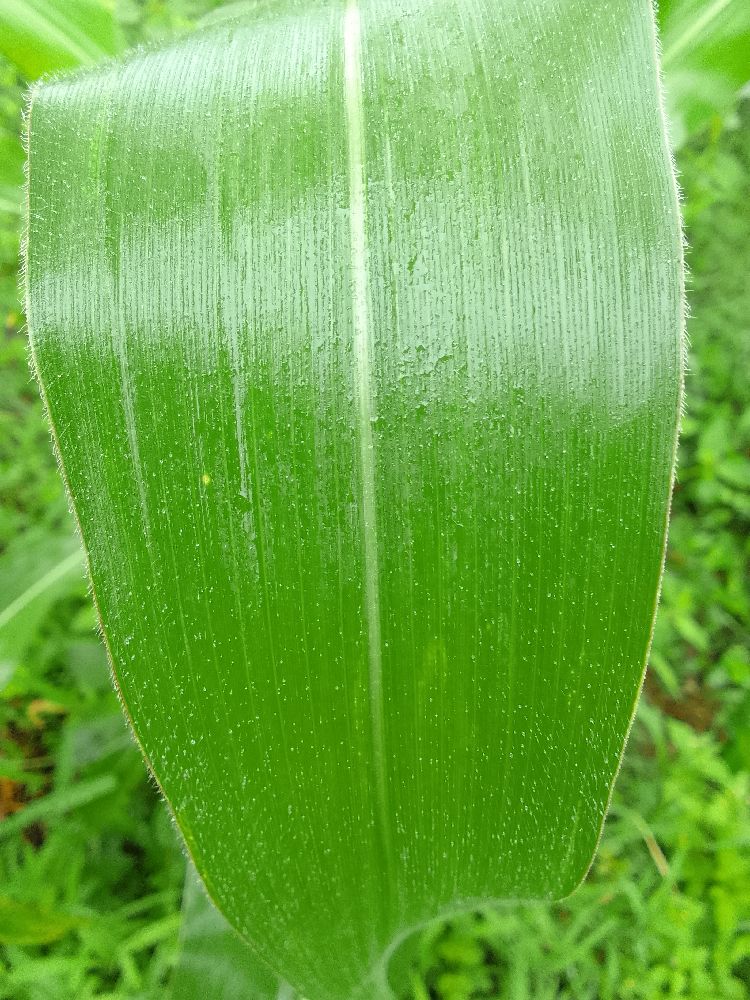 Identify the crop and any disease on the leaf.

maize, healthy
